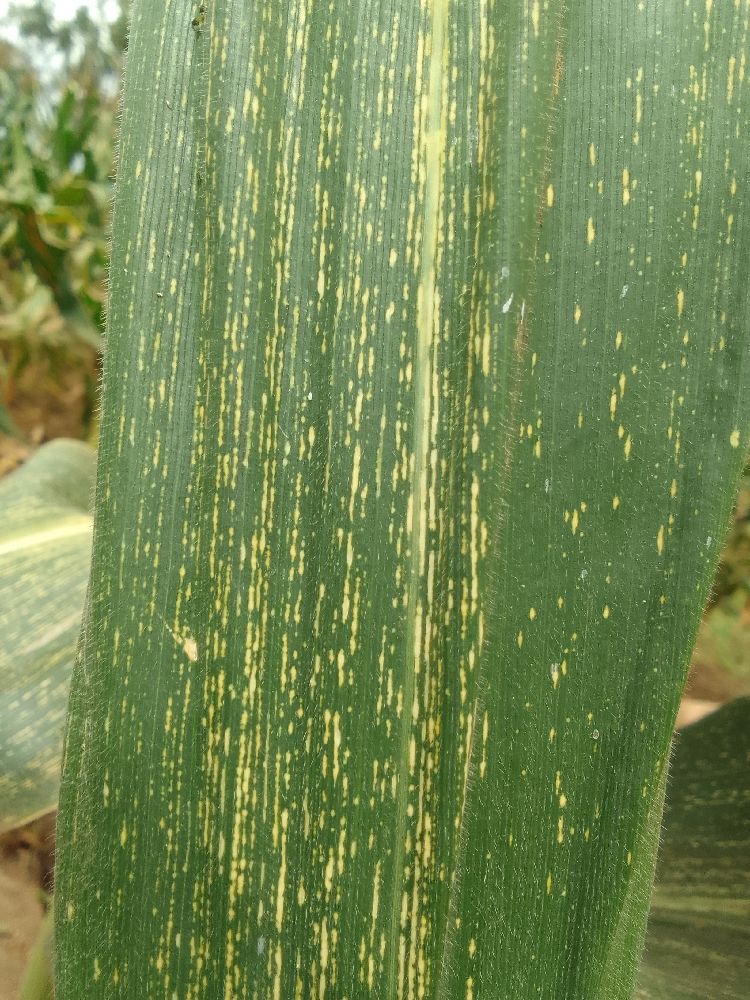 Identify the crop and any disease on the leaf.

maize, maize streak virus
